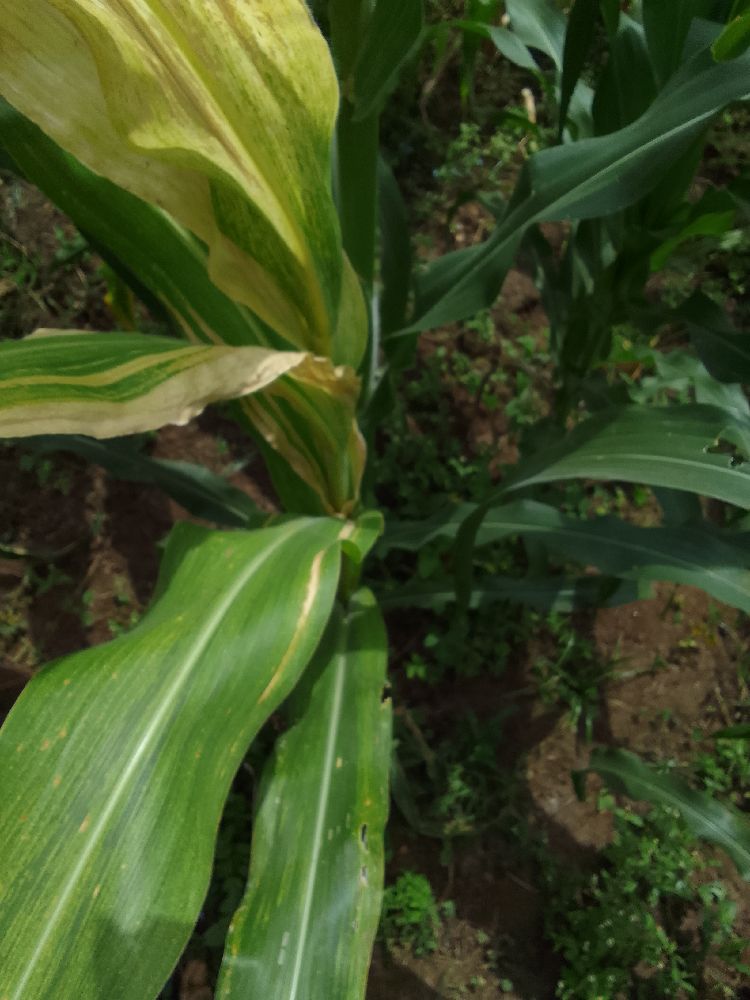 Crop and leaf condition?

maize, maize lethal necrosis
